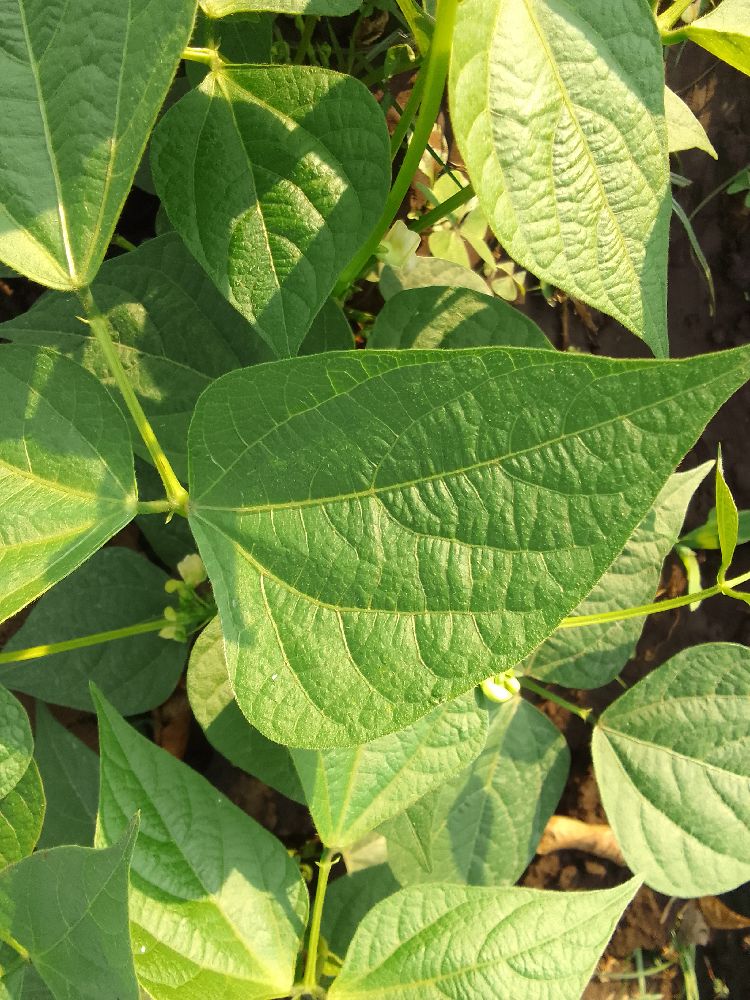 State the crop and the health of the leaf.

common bean, healthy
